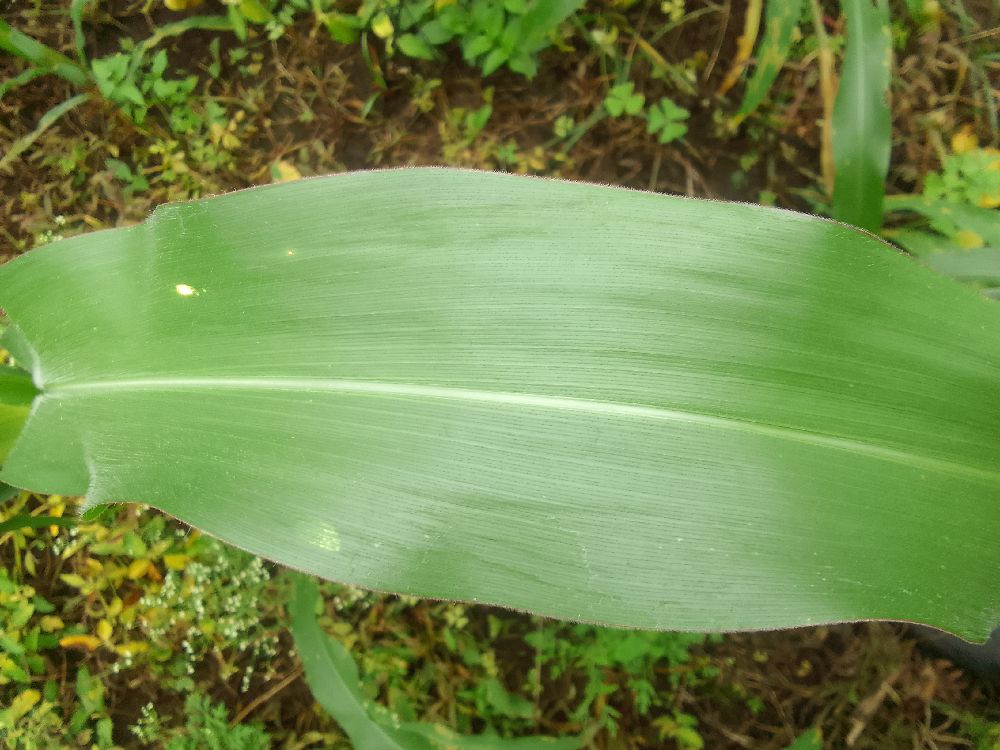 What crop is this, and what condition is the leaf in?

maize, healthy
